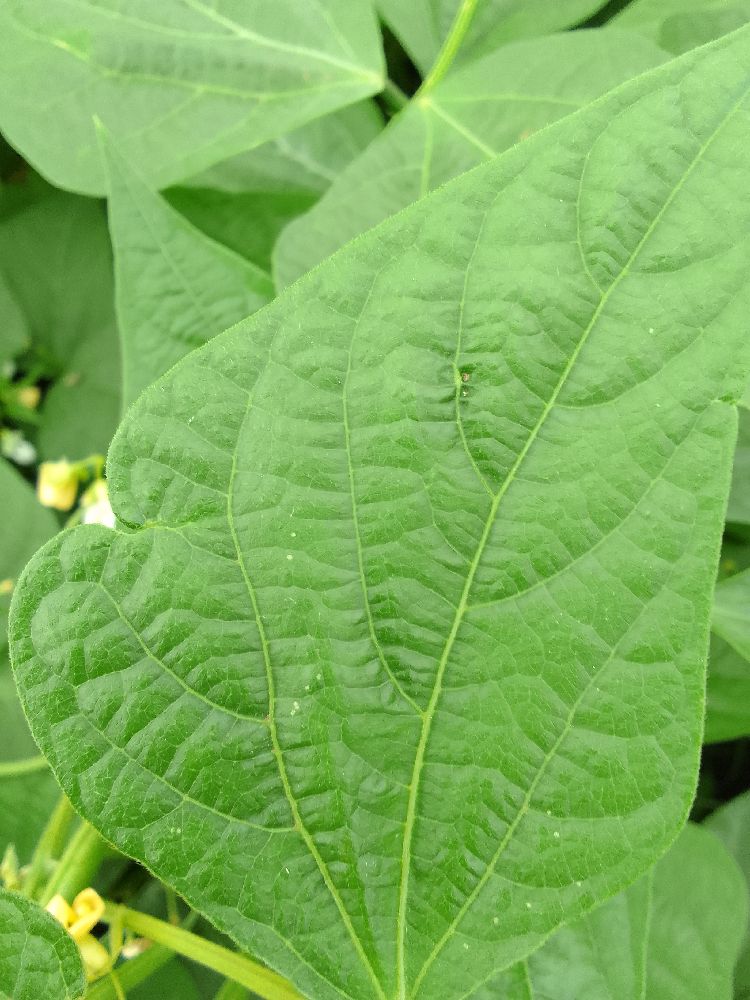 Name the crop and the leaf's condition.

common bean, healthy
